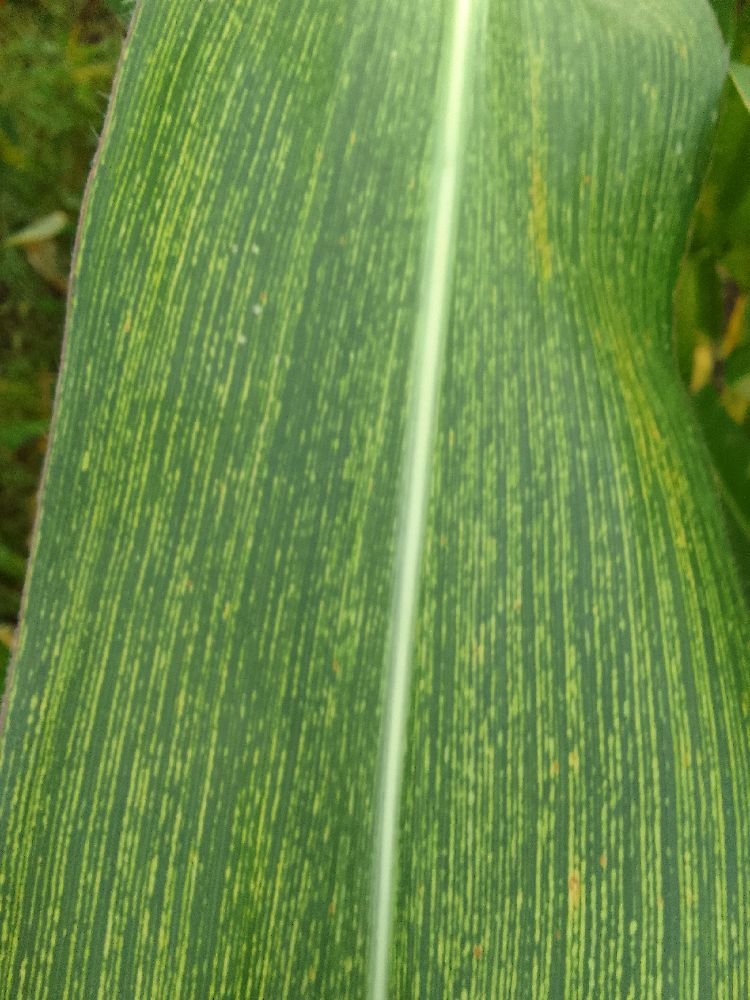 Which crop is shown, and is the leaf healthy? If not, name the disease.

maize, maize streak virus
